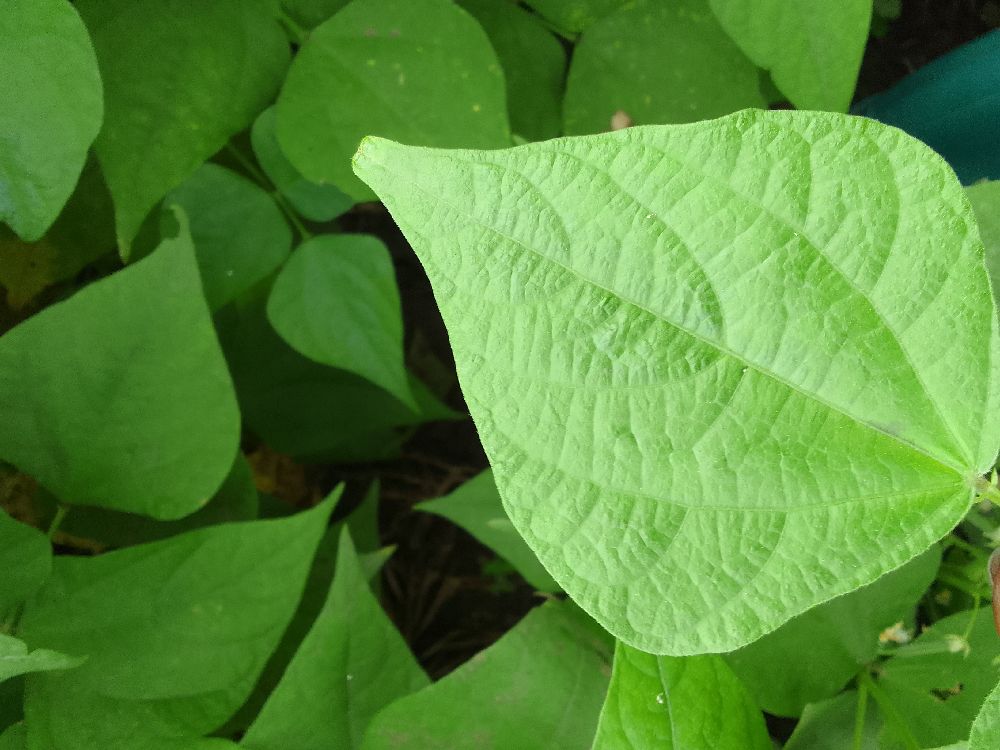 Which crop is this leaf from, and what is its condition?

common bean, healthy
